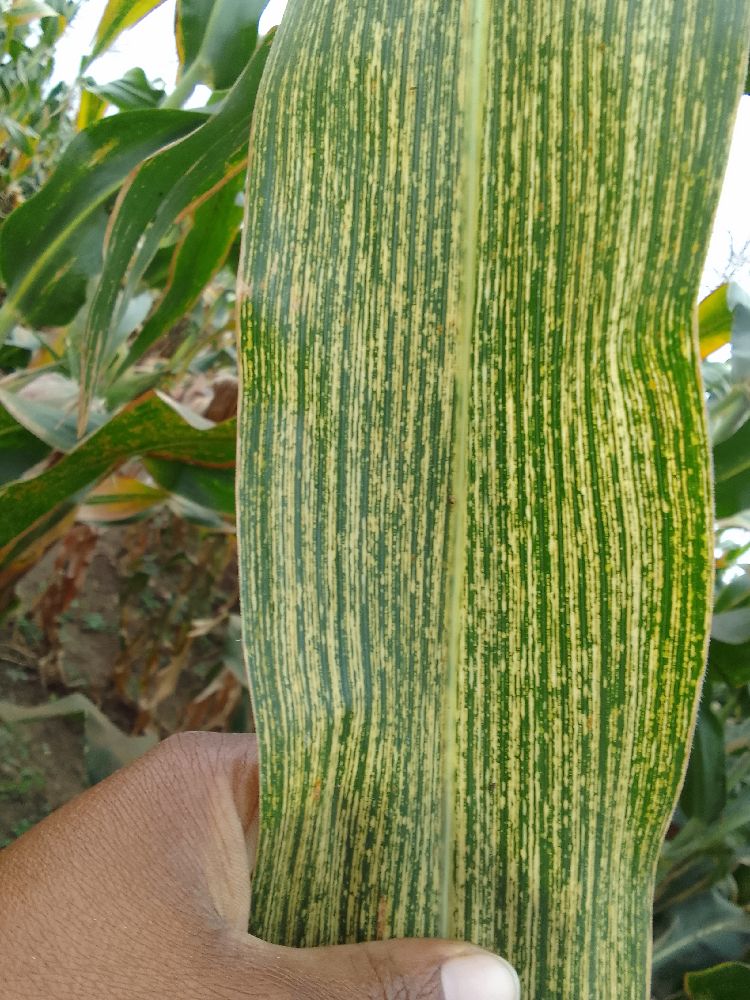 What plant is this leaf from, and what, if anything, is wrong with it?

maize, maize streak virus
